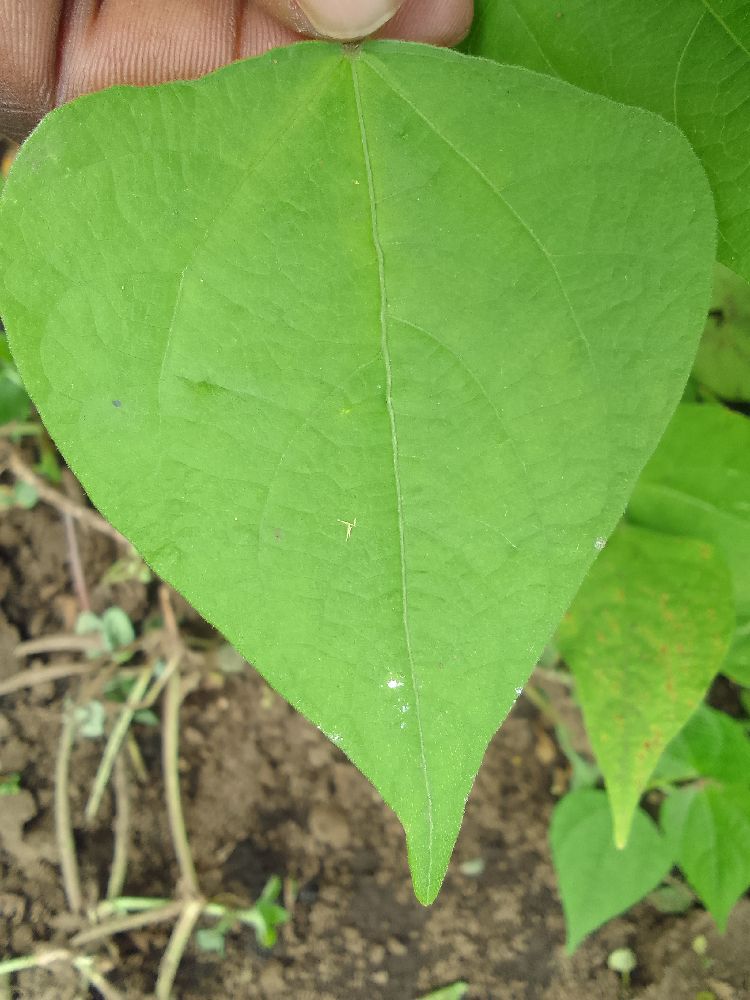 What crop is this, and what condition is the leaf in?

common bean, healthy
